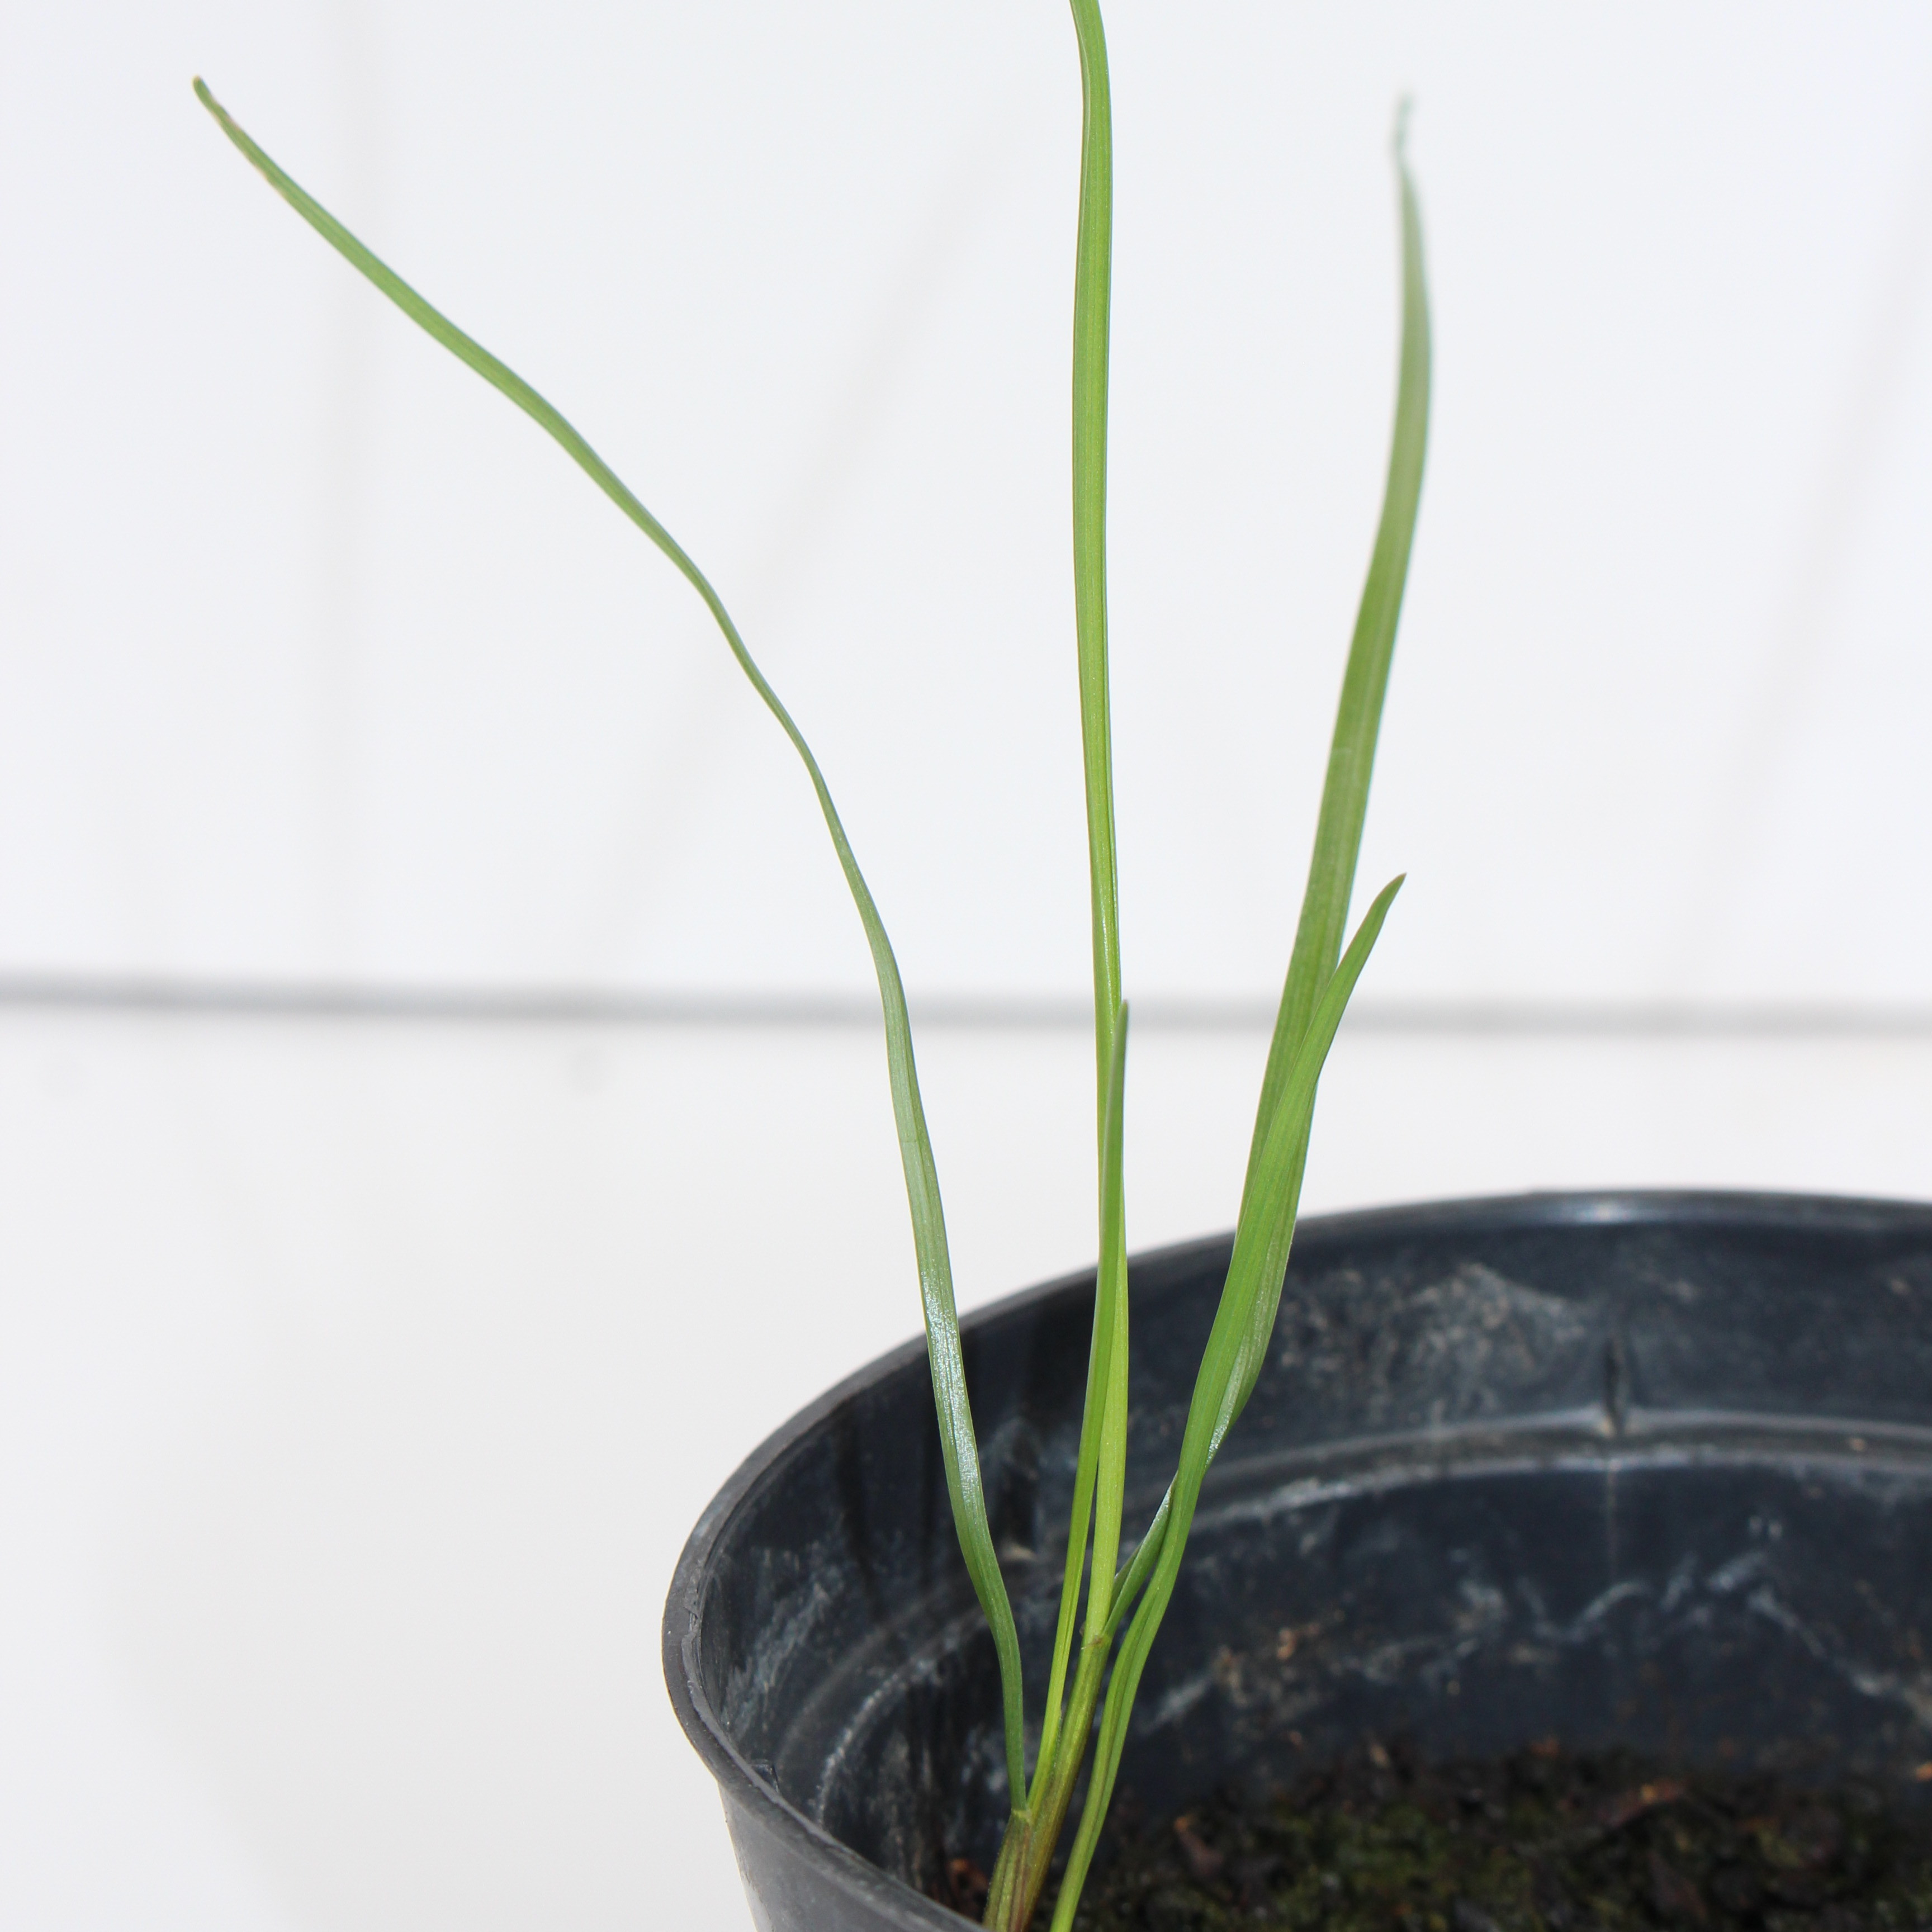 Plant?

Lolium multiflorum
